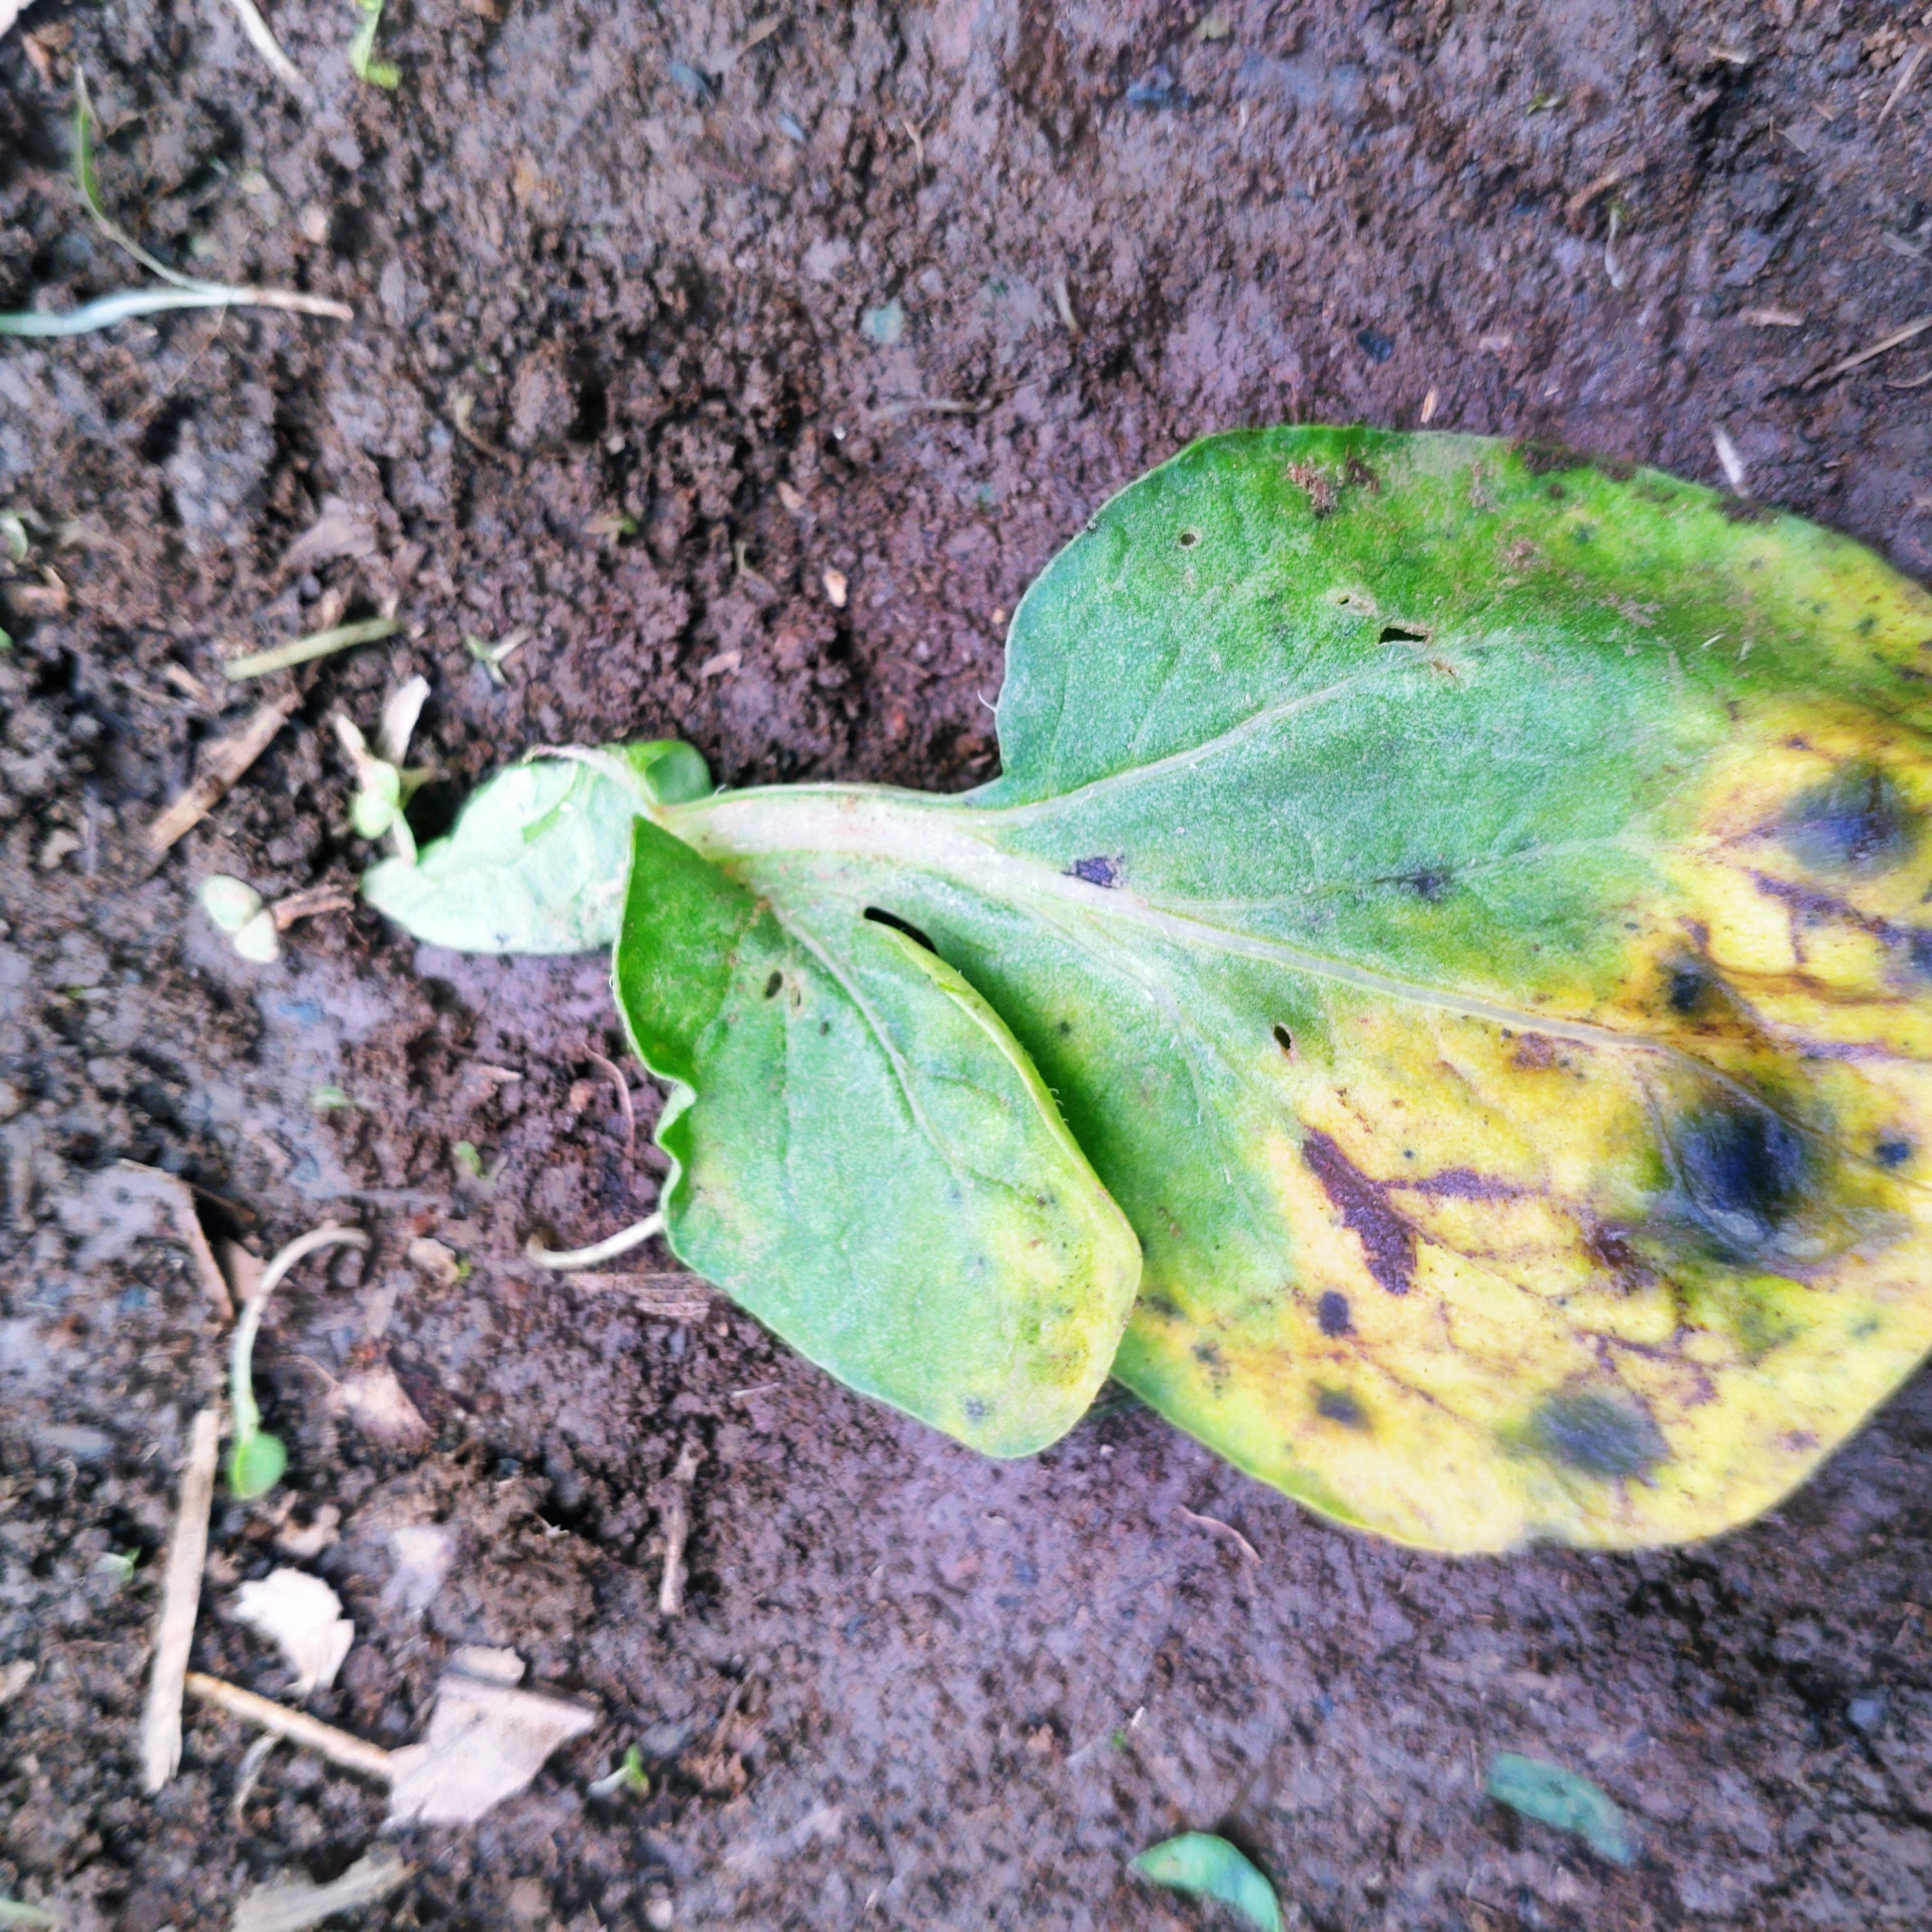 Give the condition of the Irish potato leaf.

late blight
